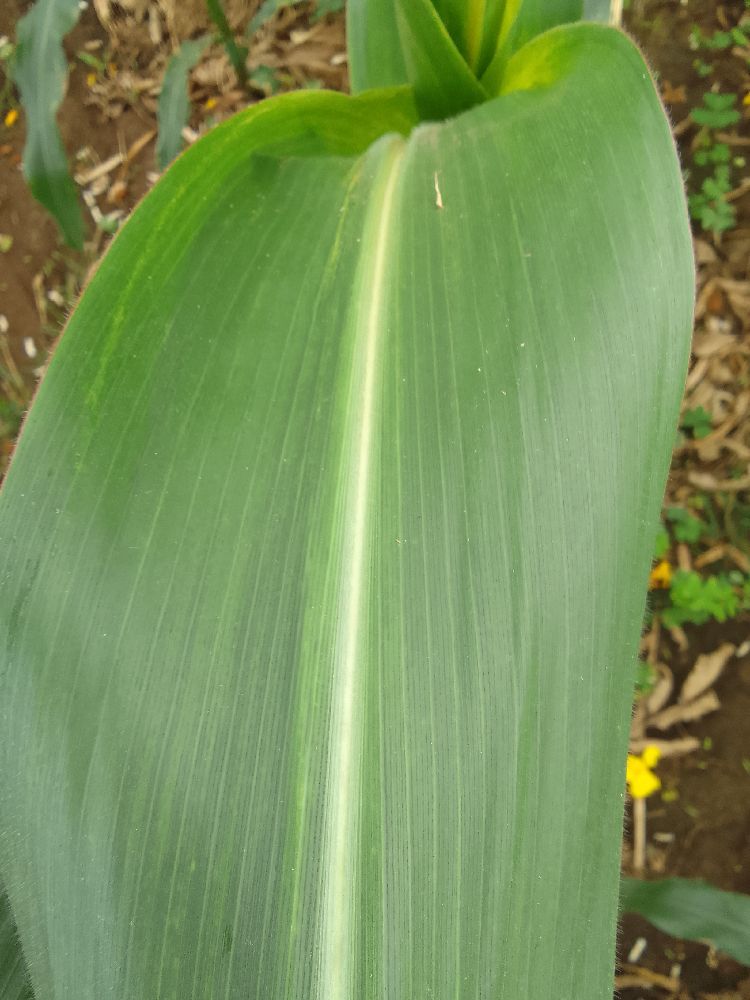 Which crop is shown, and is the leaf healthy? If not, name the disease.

maize, healthy
